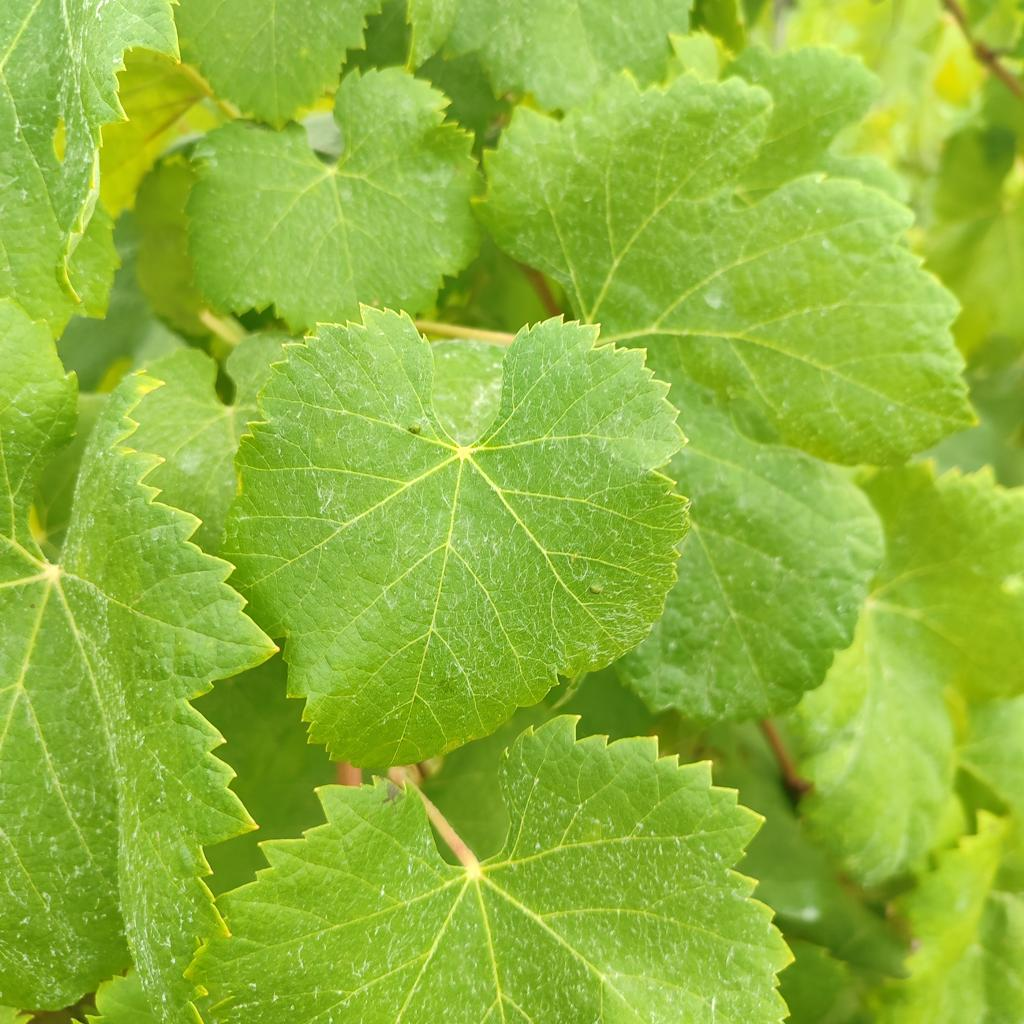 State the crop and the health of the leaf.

grapevine, healthy
